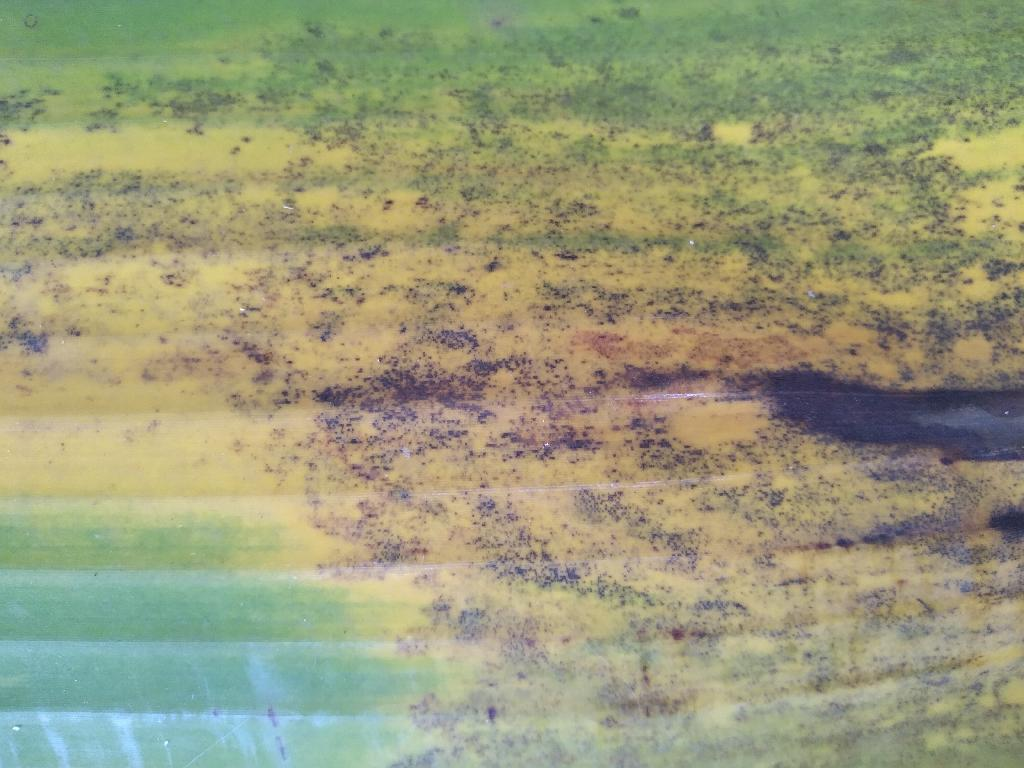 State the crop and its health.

banana, black sigatoka
